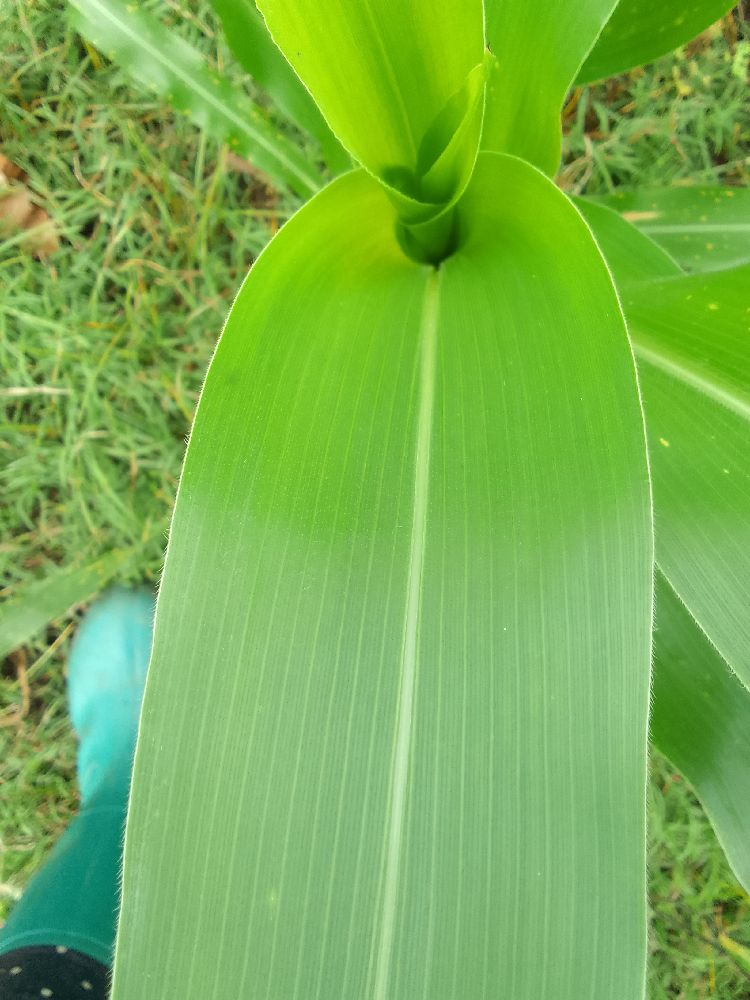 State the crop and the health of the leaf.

maize, healthy
